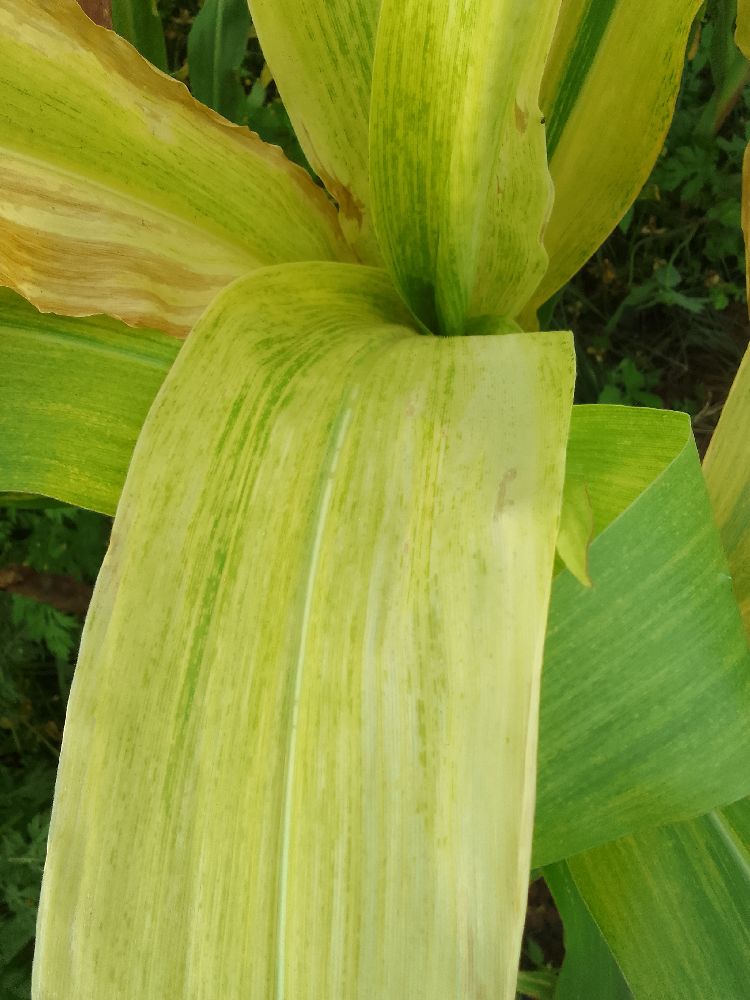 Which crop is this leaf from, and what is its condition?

maize, maize lethal necrosis
